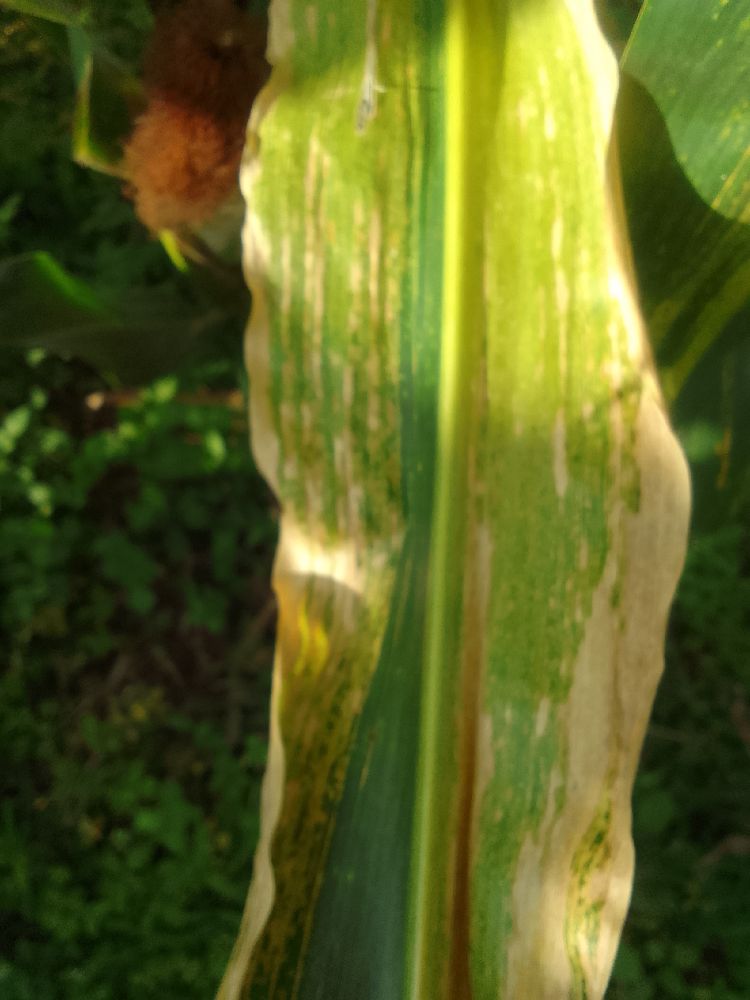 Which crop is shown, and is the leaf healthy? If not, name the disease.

maize, maize lethal necrosis
